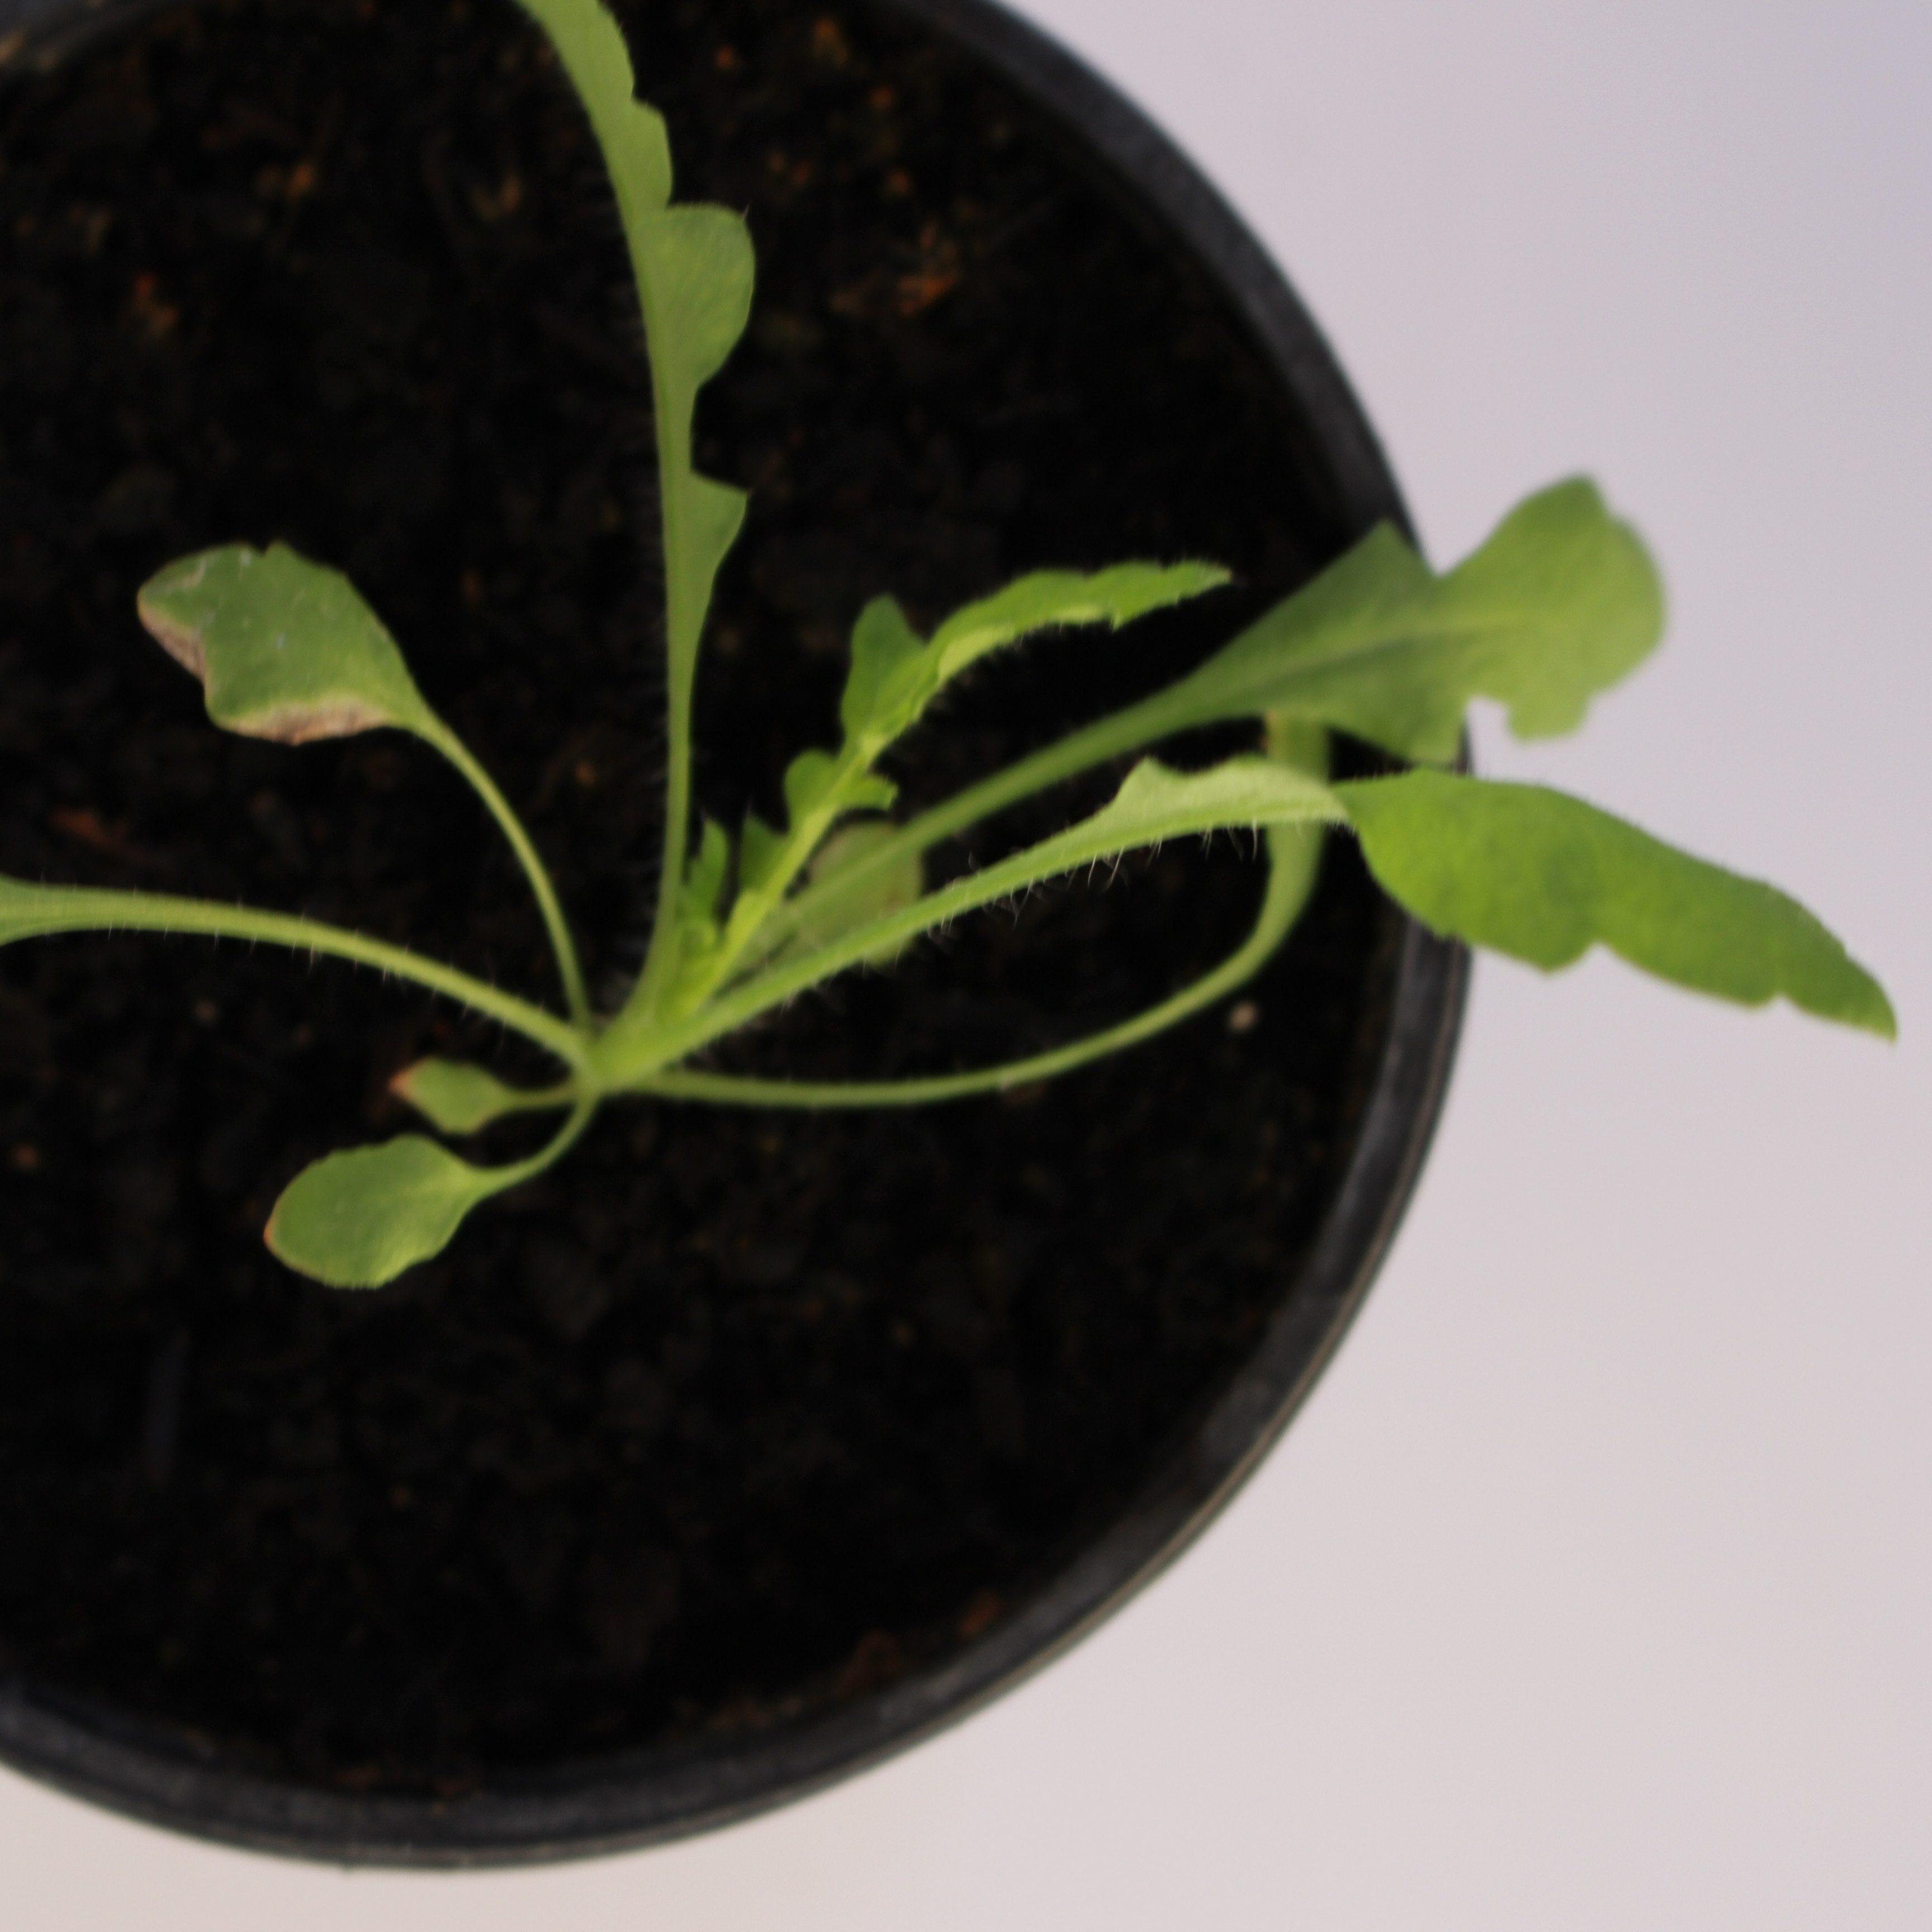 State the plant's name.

Papaver rhoeas
